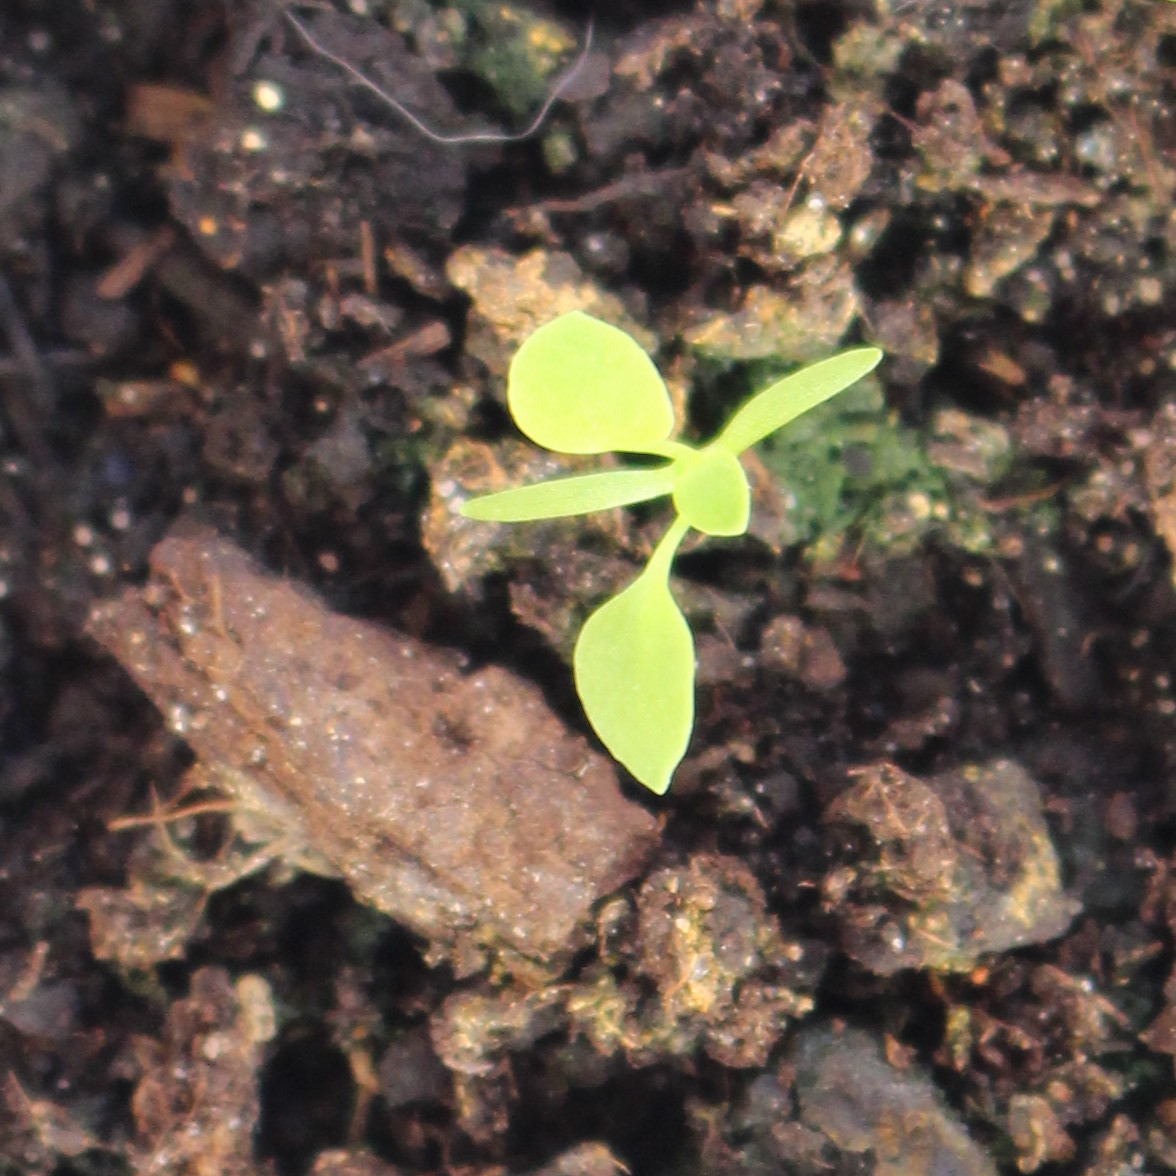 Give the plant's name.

Papaver rhoeas
